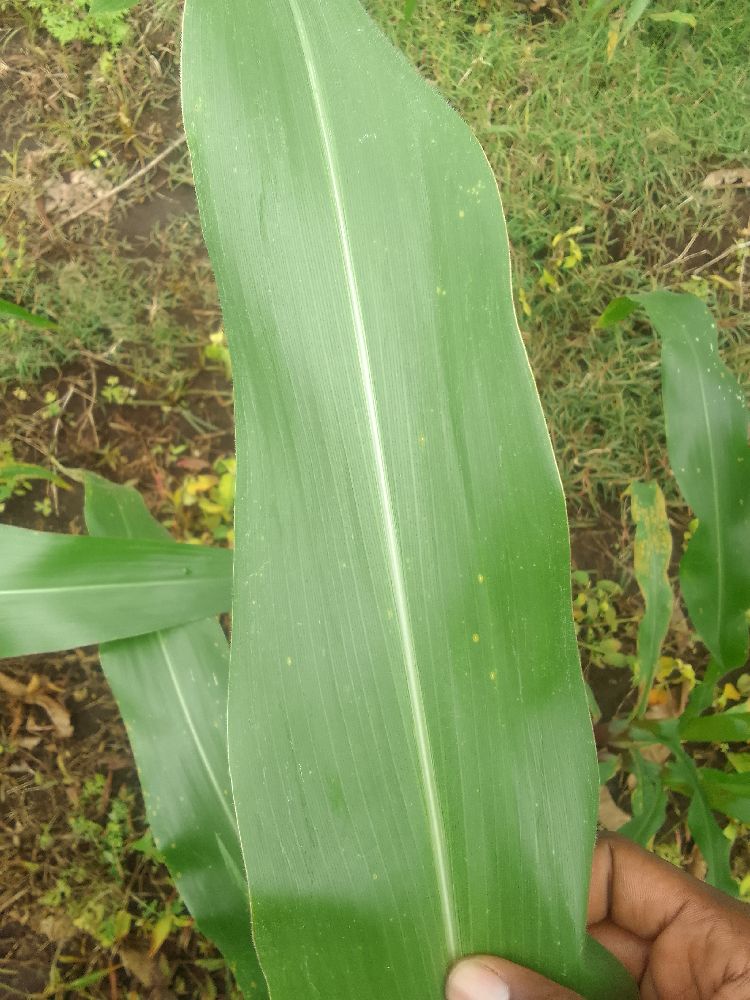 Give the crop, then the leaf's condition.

maize, healthy
